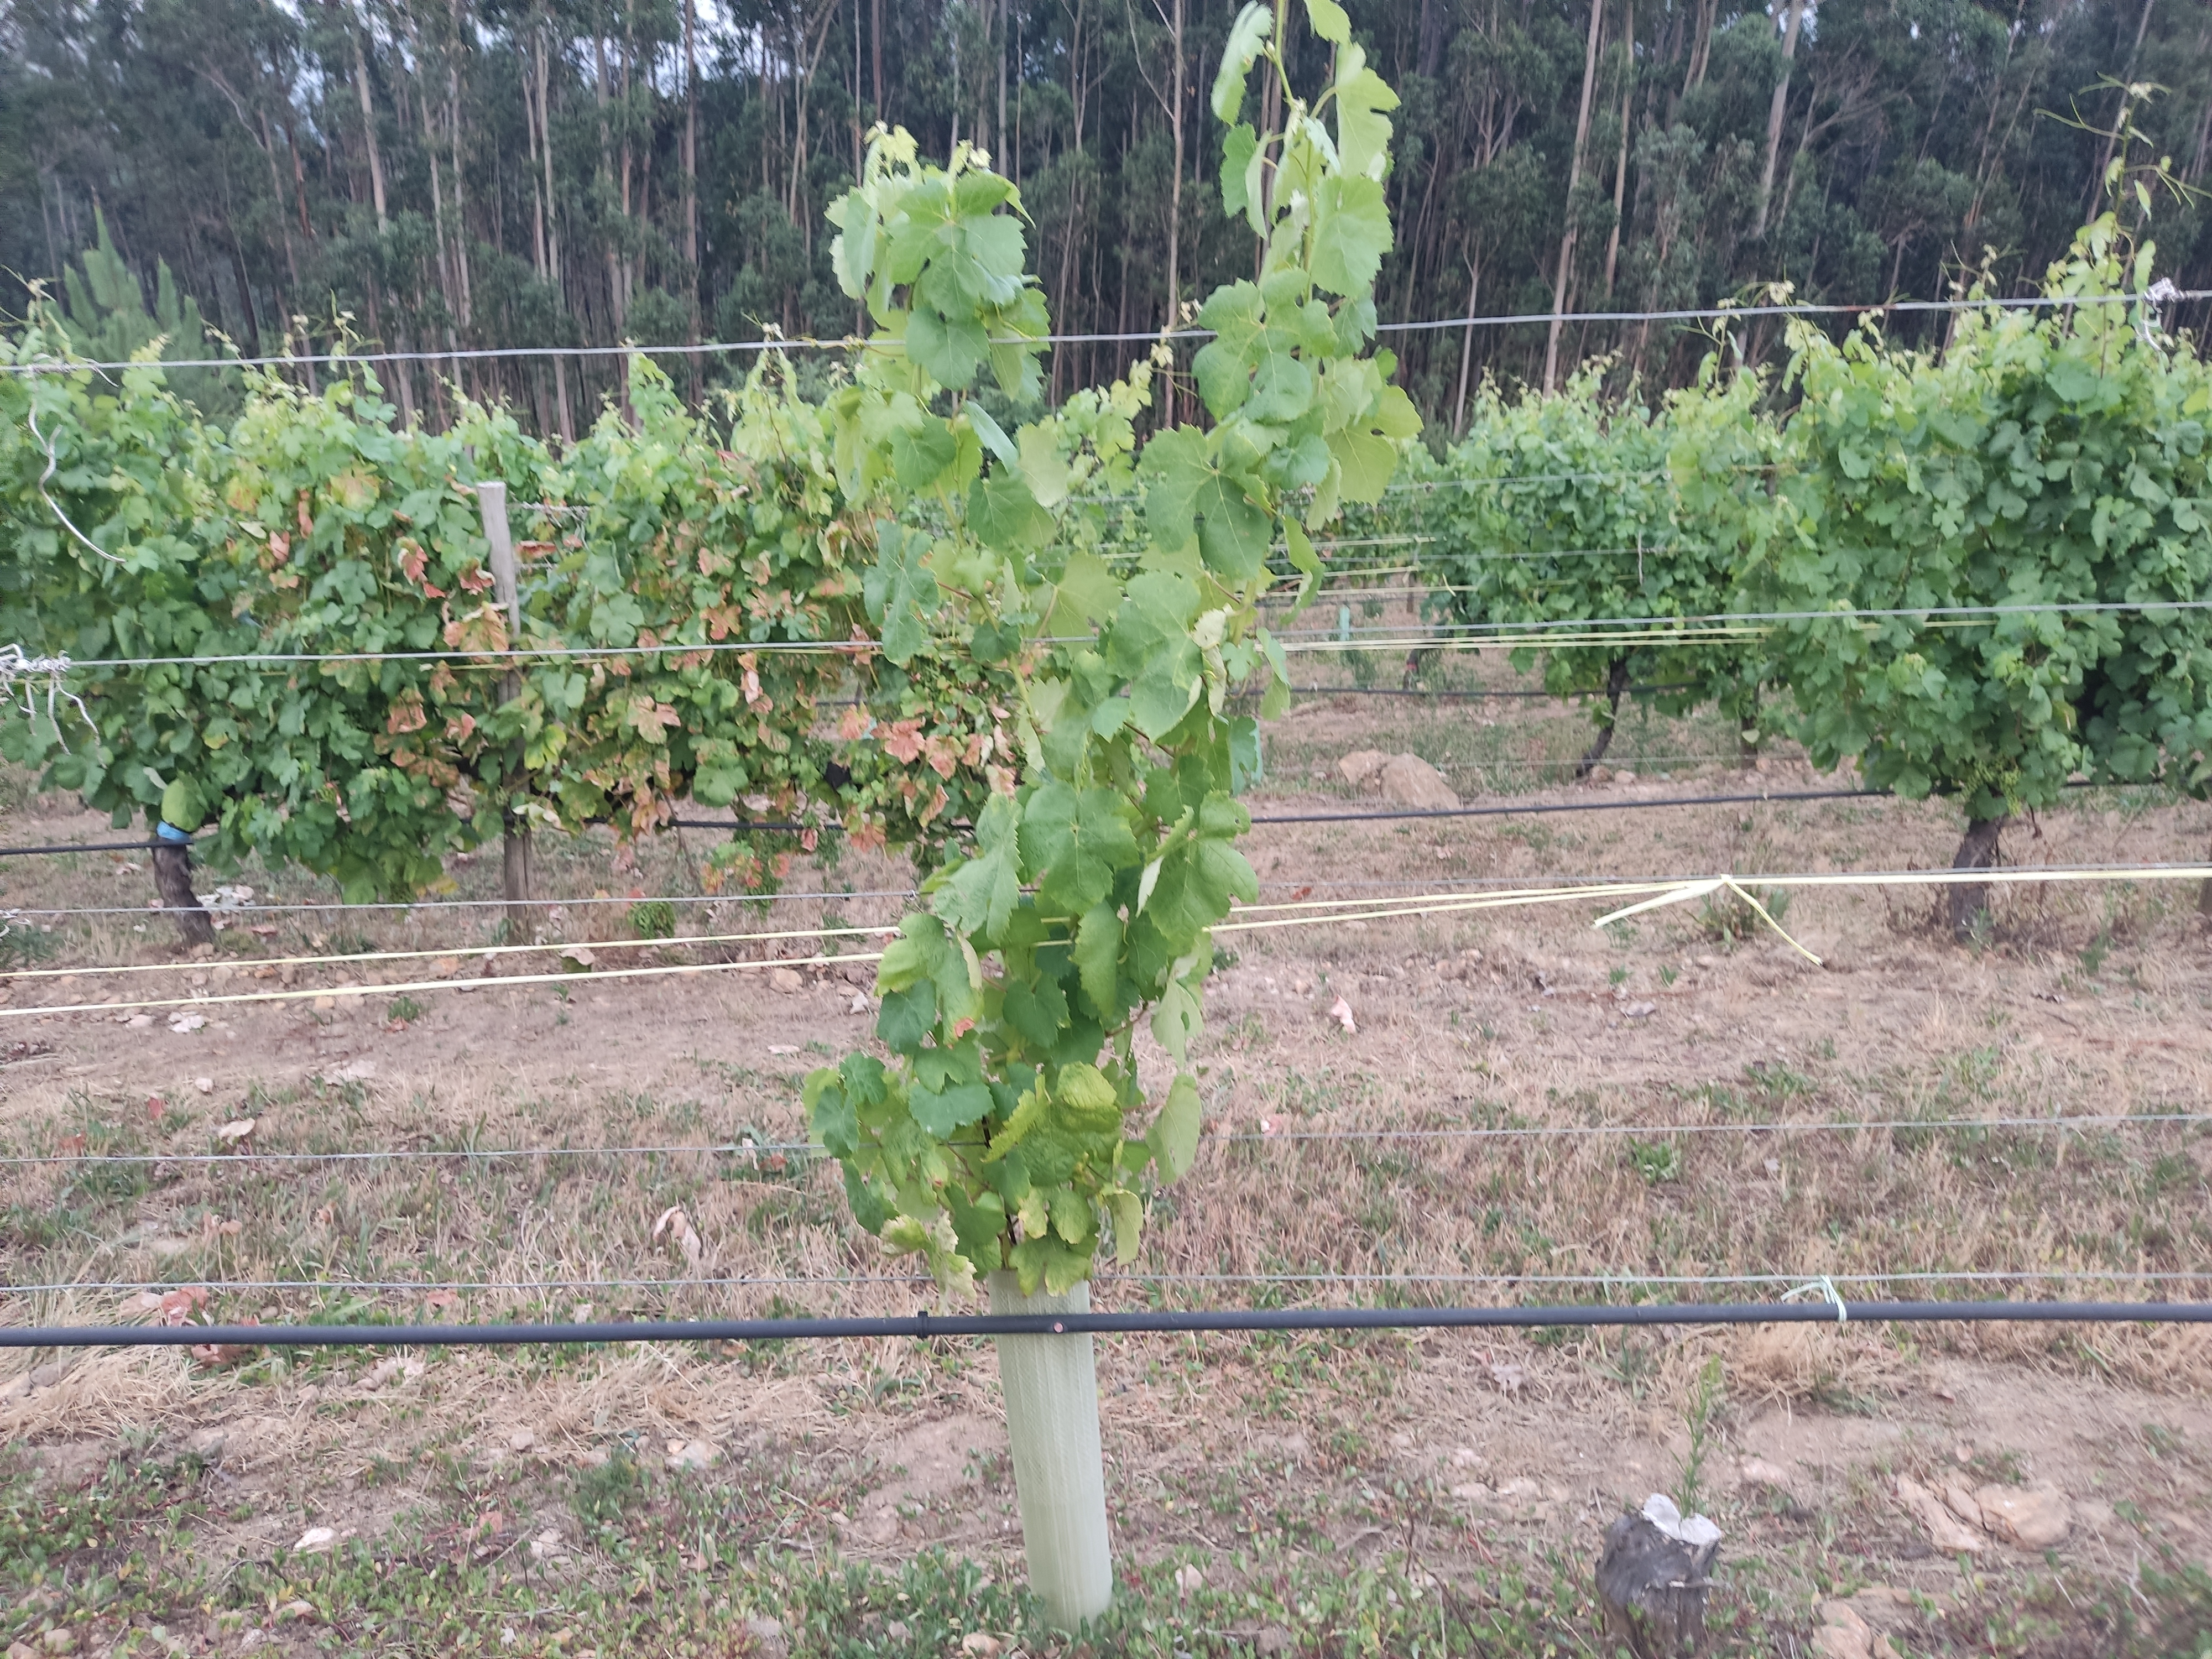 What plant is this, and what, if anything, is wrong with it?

grapevine, not affected by esca disease
